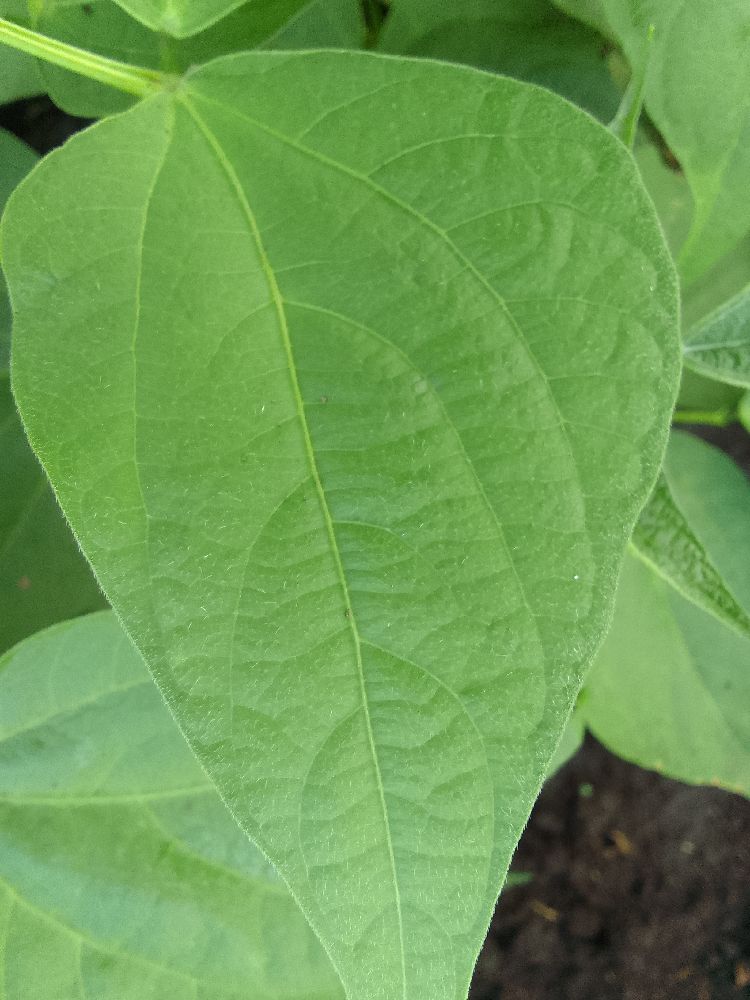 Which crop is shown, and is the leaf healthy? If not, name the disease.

common bean, healthy
